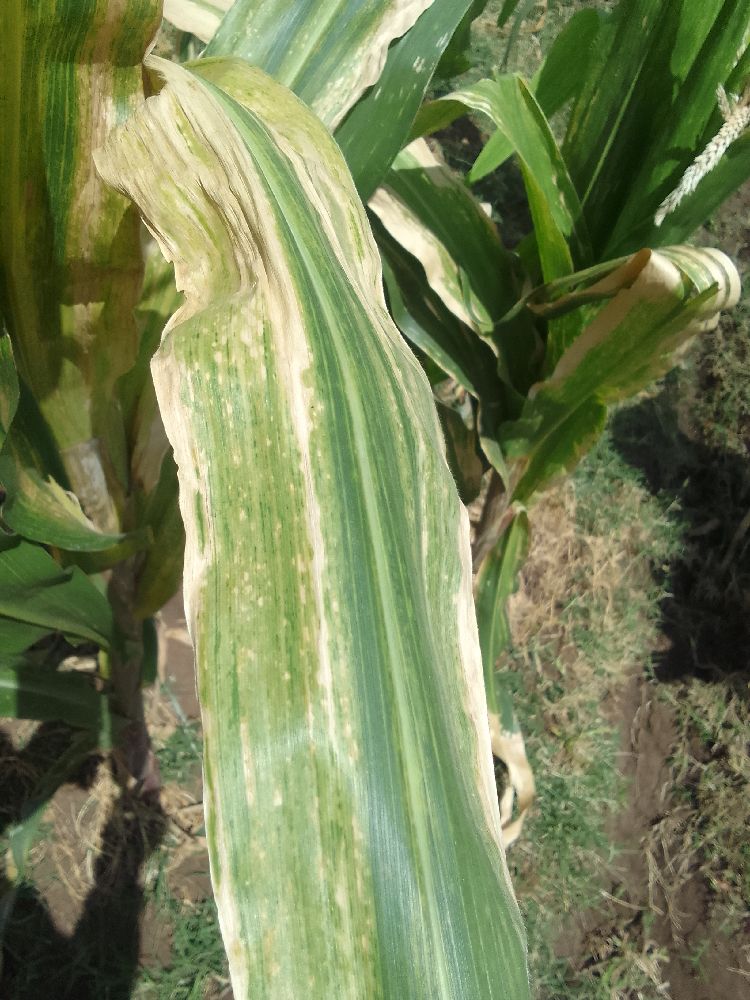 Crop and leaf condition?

maize, maize lethal necrosis
